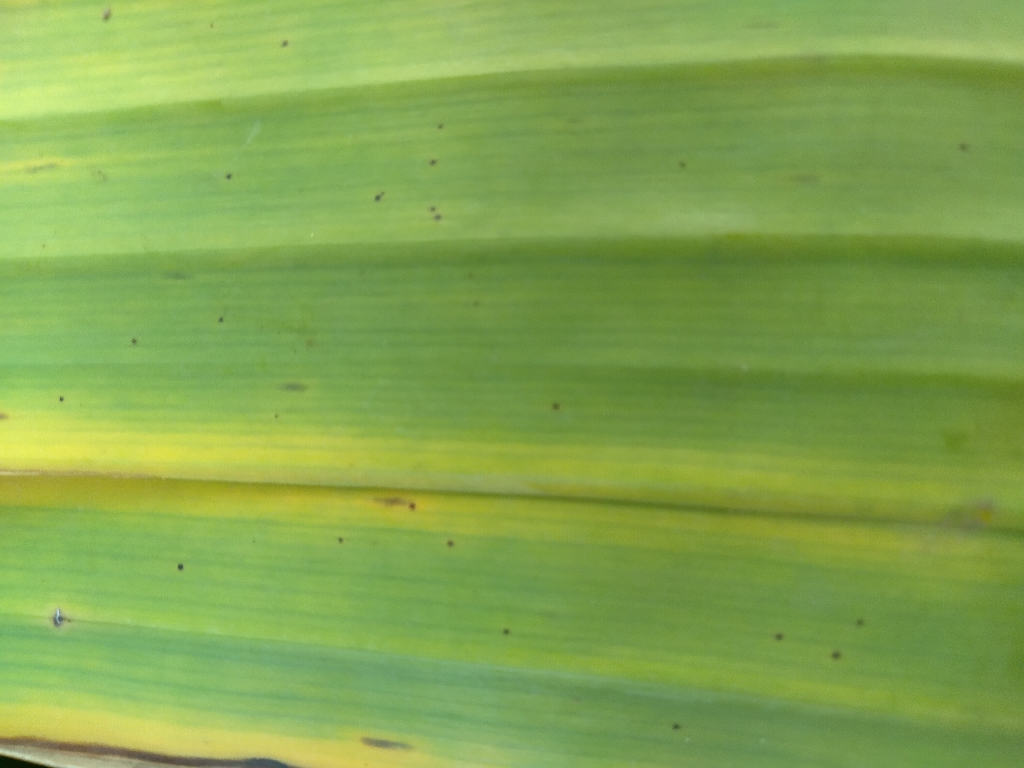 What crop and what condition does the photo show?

banana, fusarium wilt race 1
